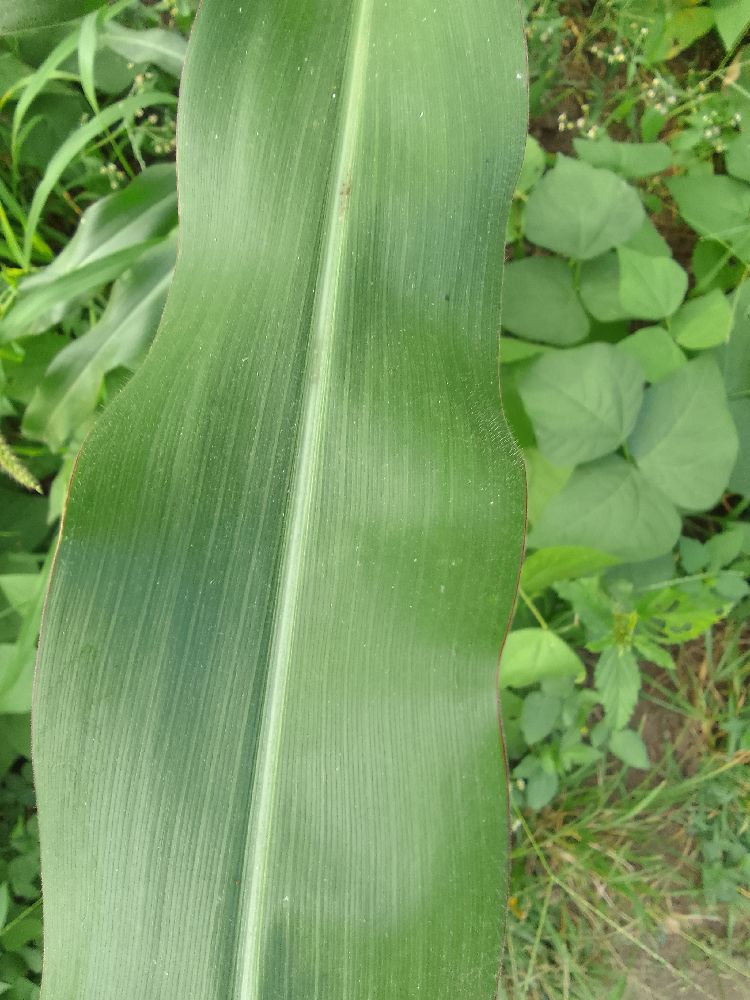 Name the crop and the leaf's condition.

maize, healthy
